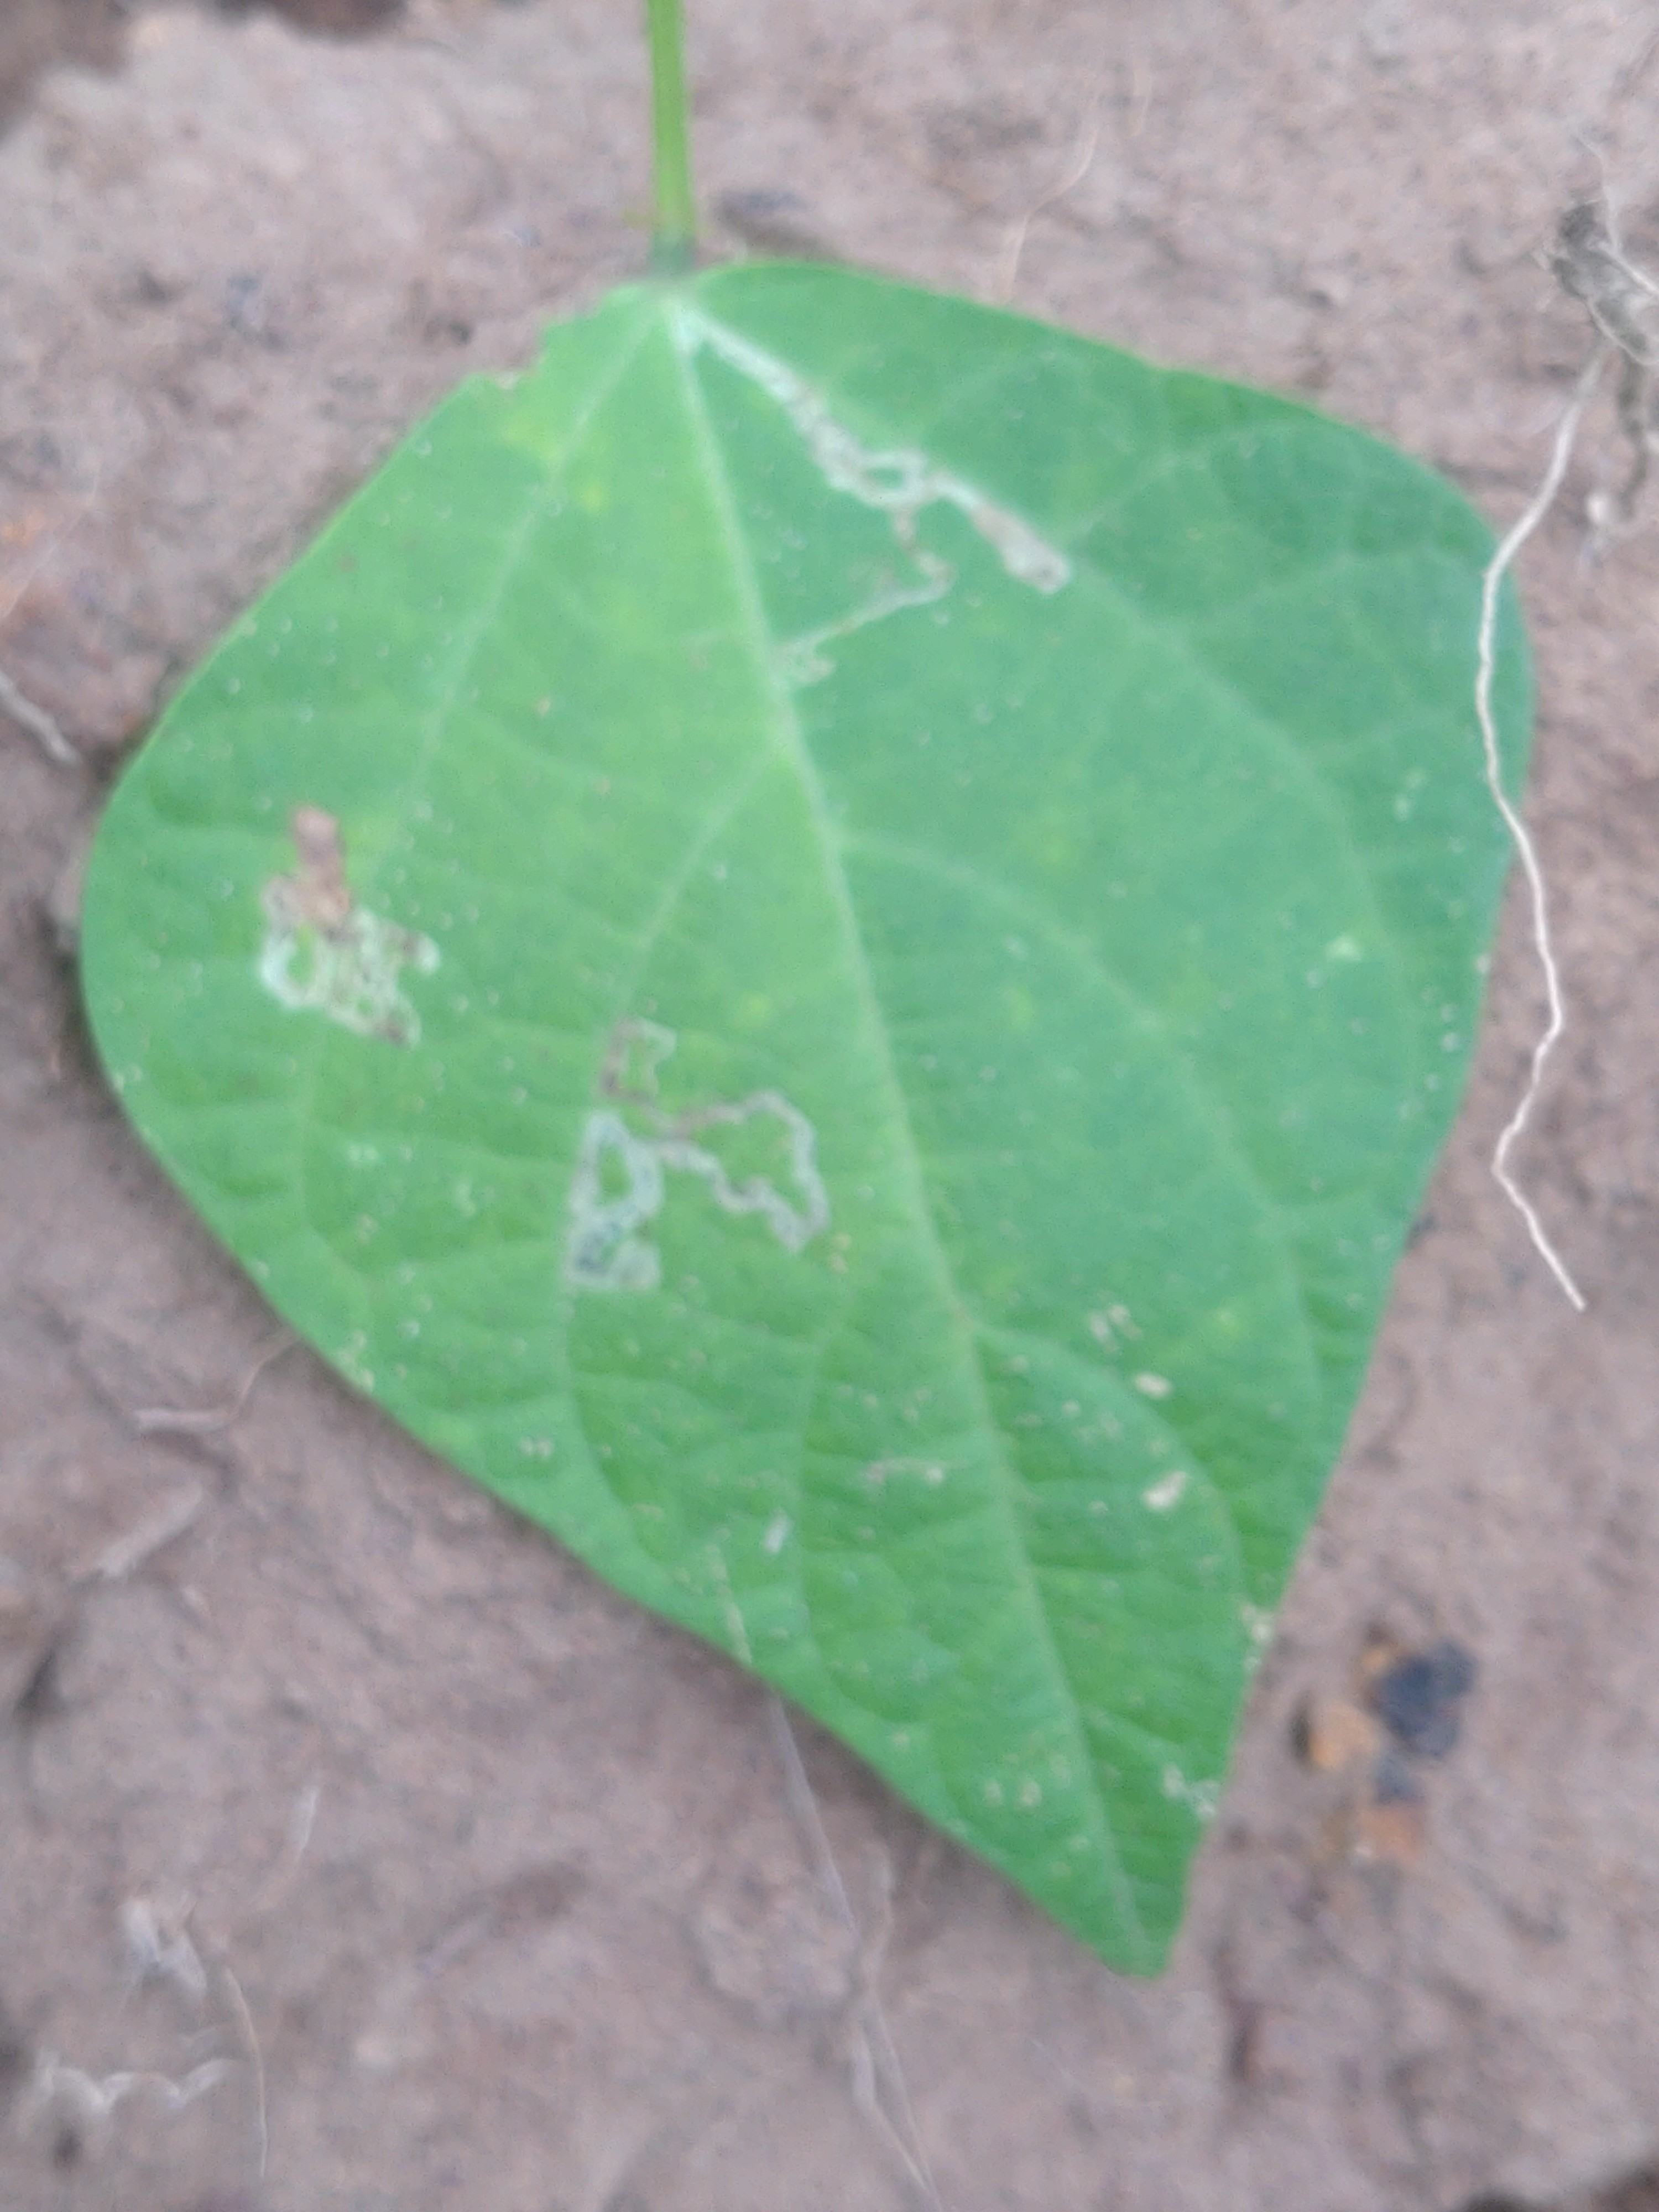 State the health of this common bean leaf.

anthracnose
